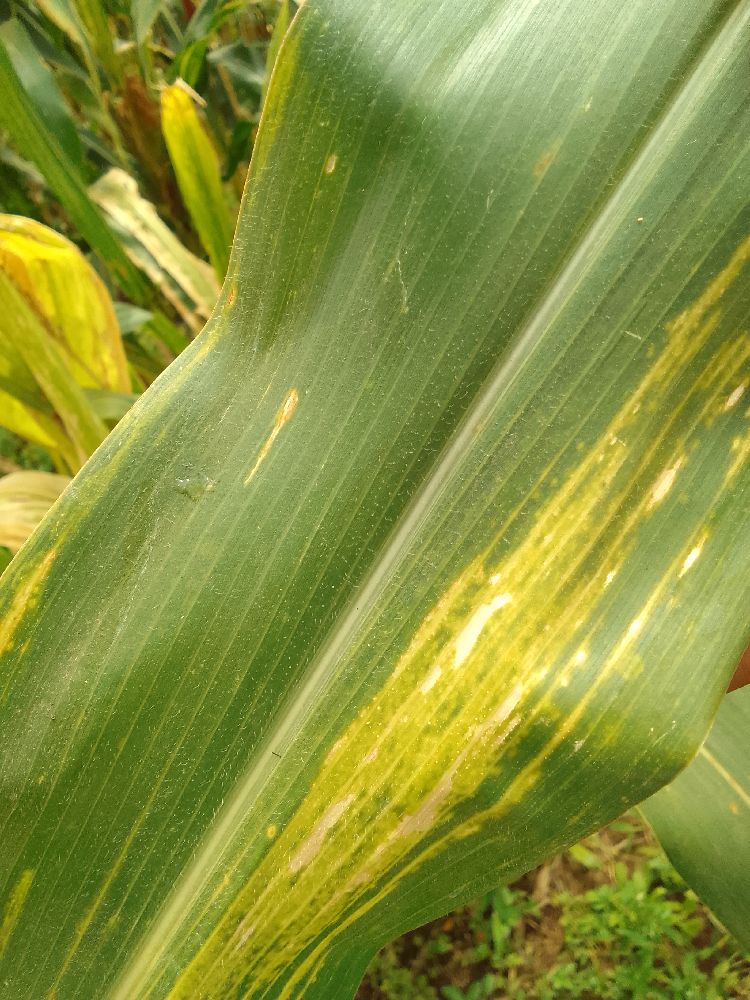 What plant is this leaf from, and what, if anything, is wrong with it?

maize, maize lethal necrosis
